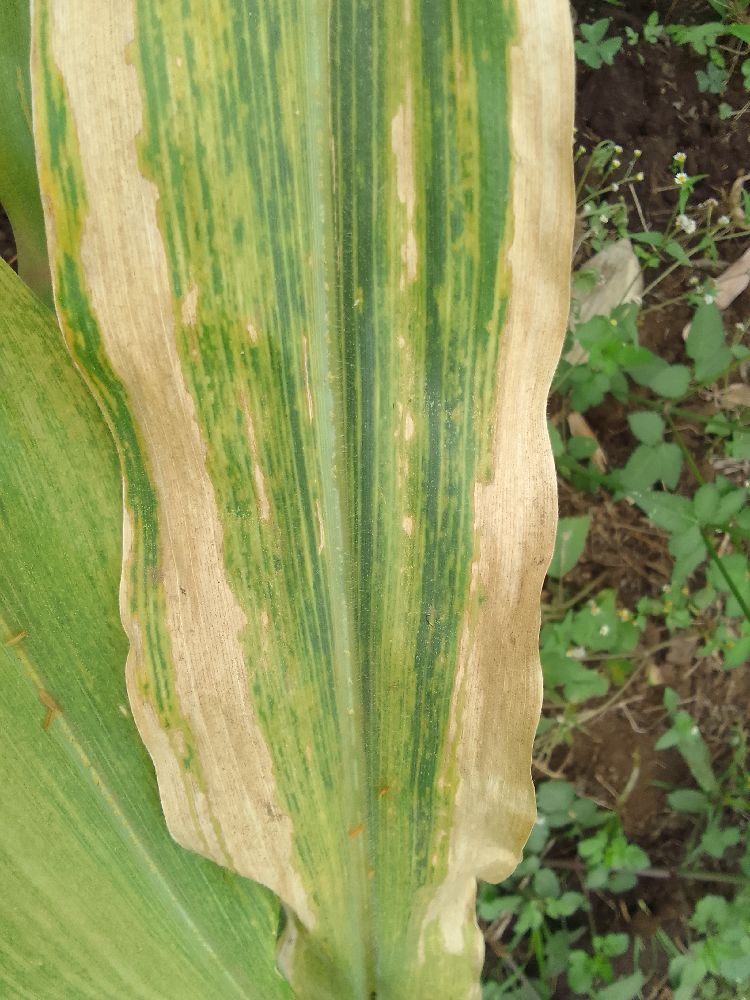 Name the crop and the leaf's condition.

maize, maize lethal necrosis
